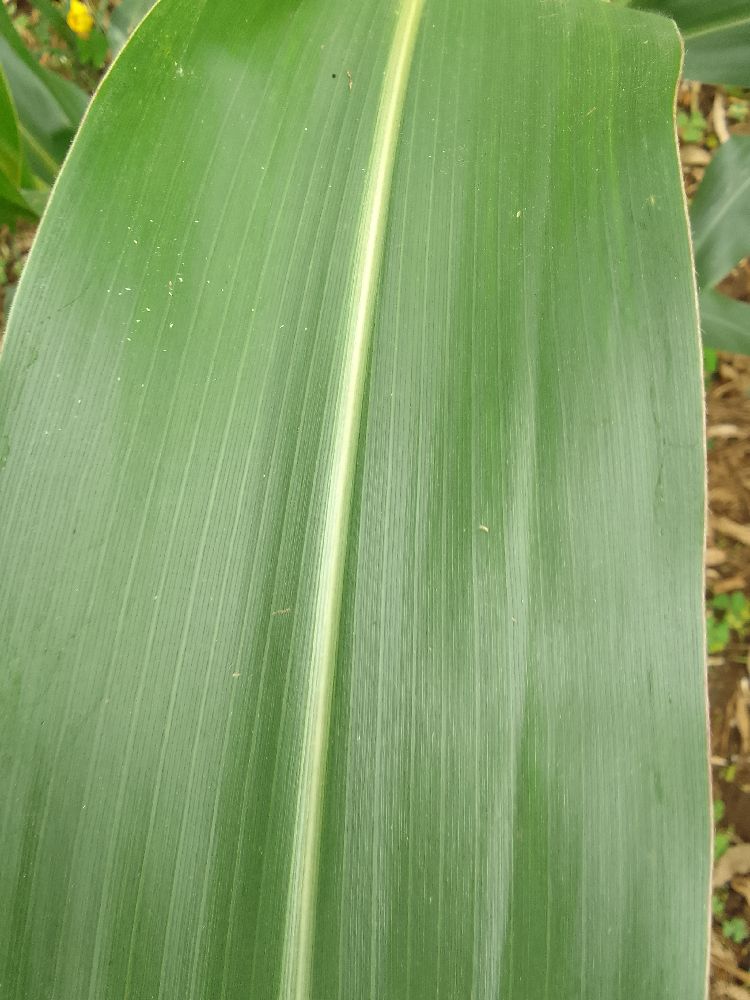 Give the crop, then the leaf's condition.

maize, healthy
